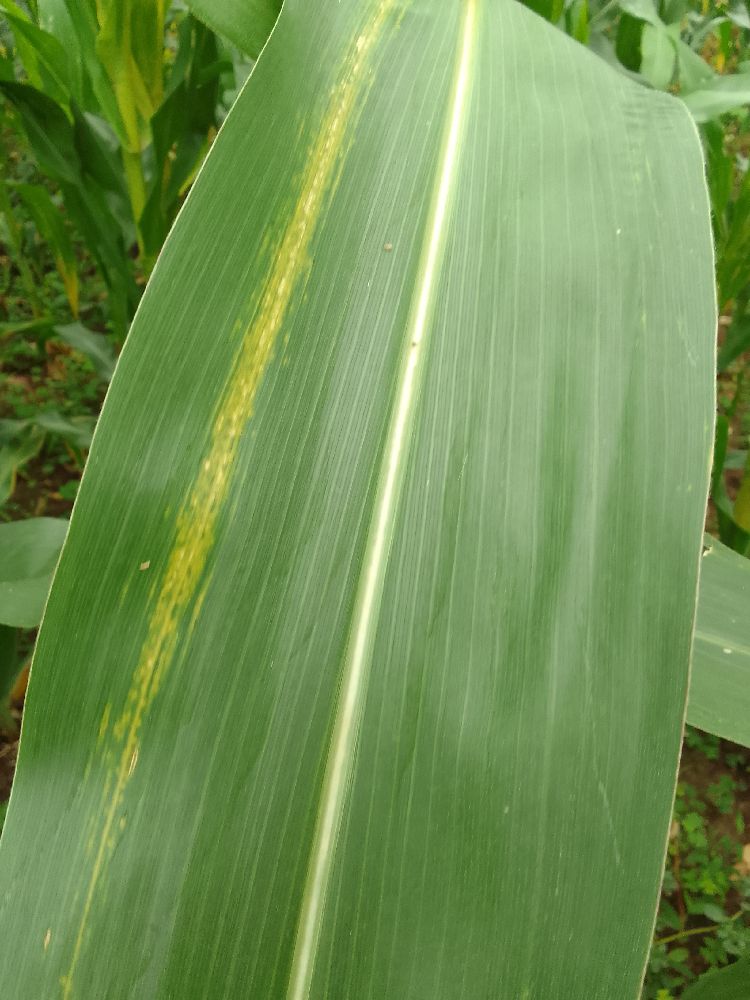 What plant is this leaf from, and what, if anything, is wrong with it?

maize, maize lethal necrosis
